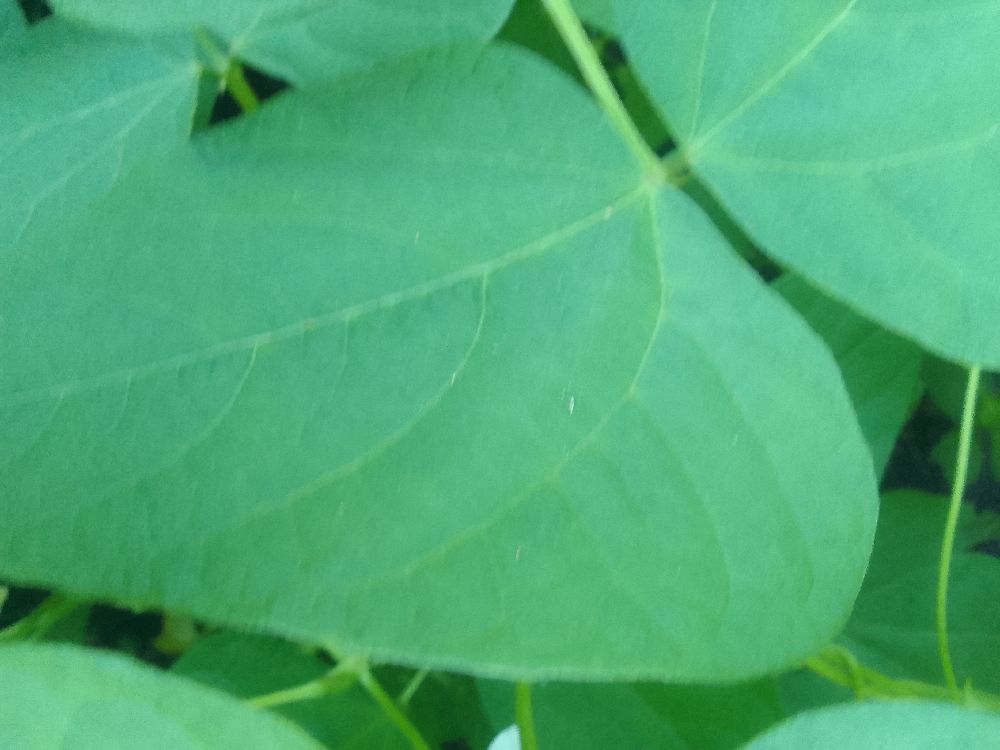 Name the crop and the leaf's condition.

common bean, healthy
